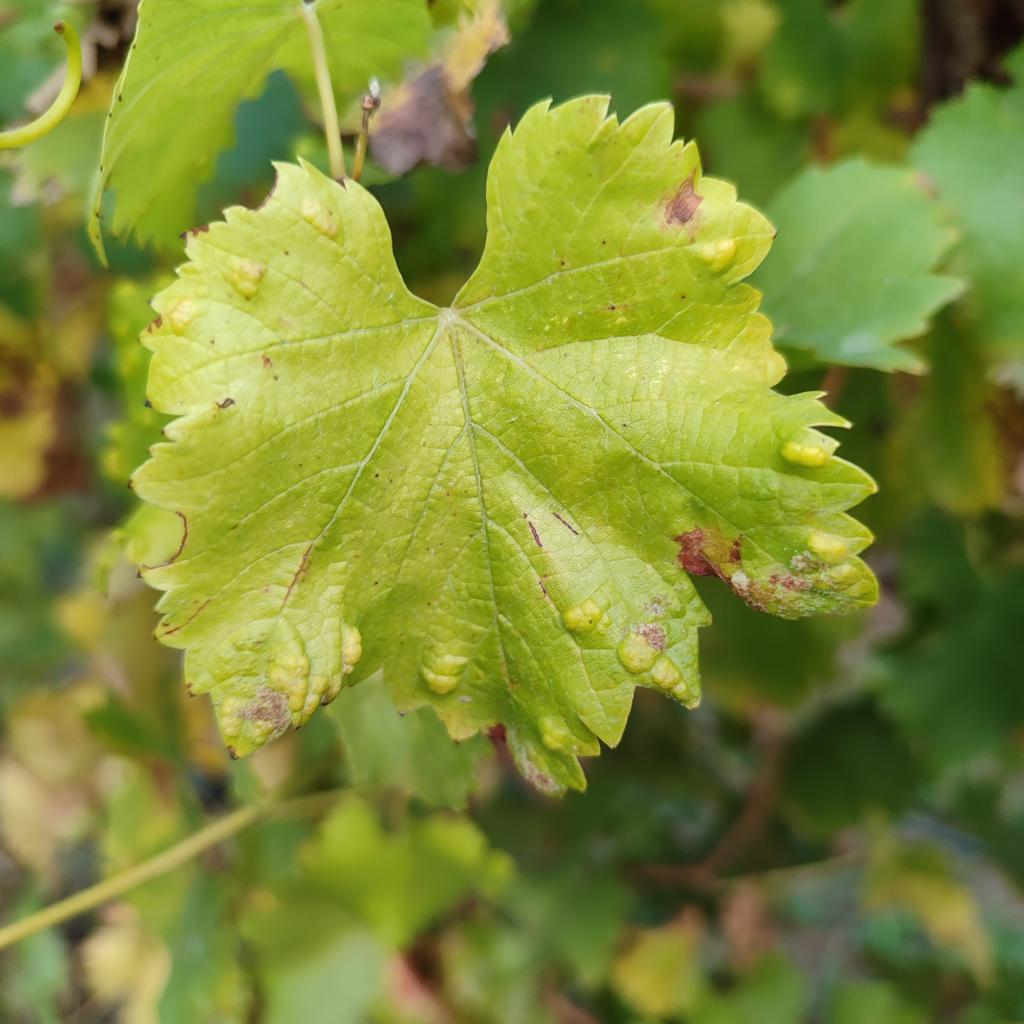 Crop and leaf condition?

grapevine, erineum mite
